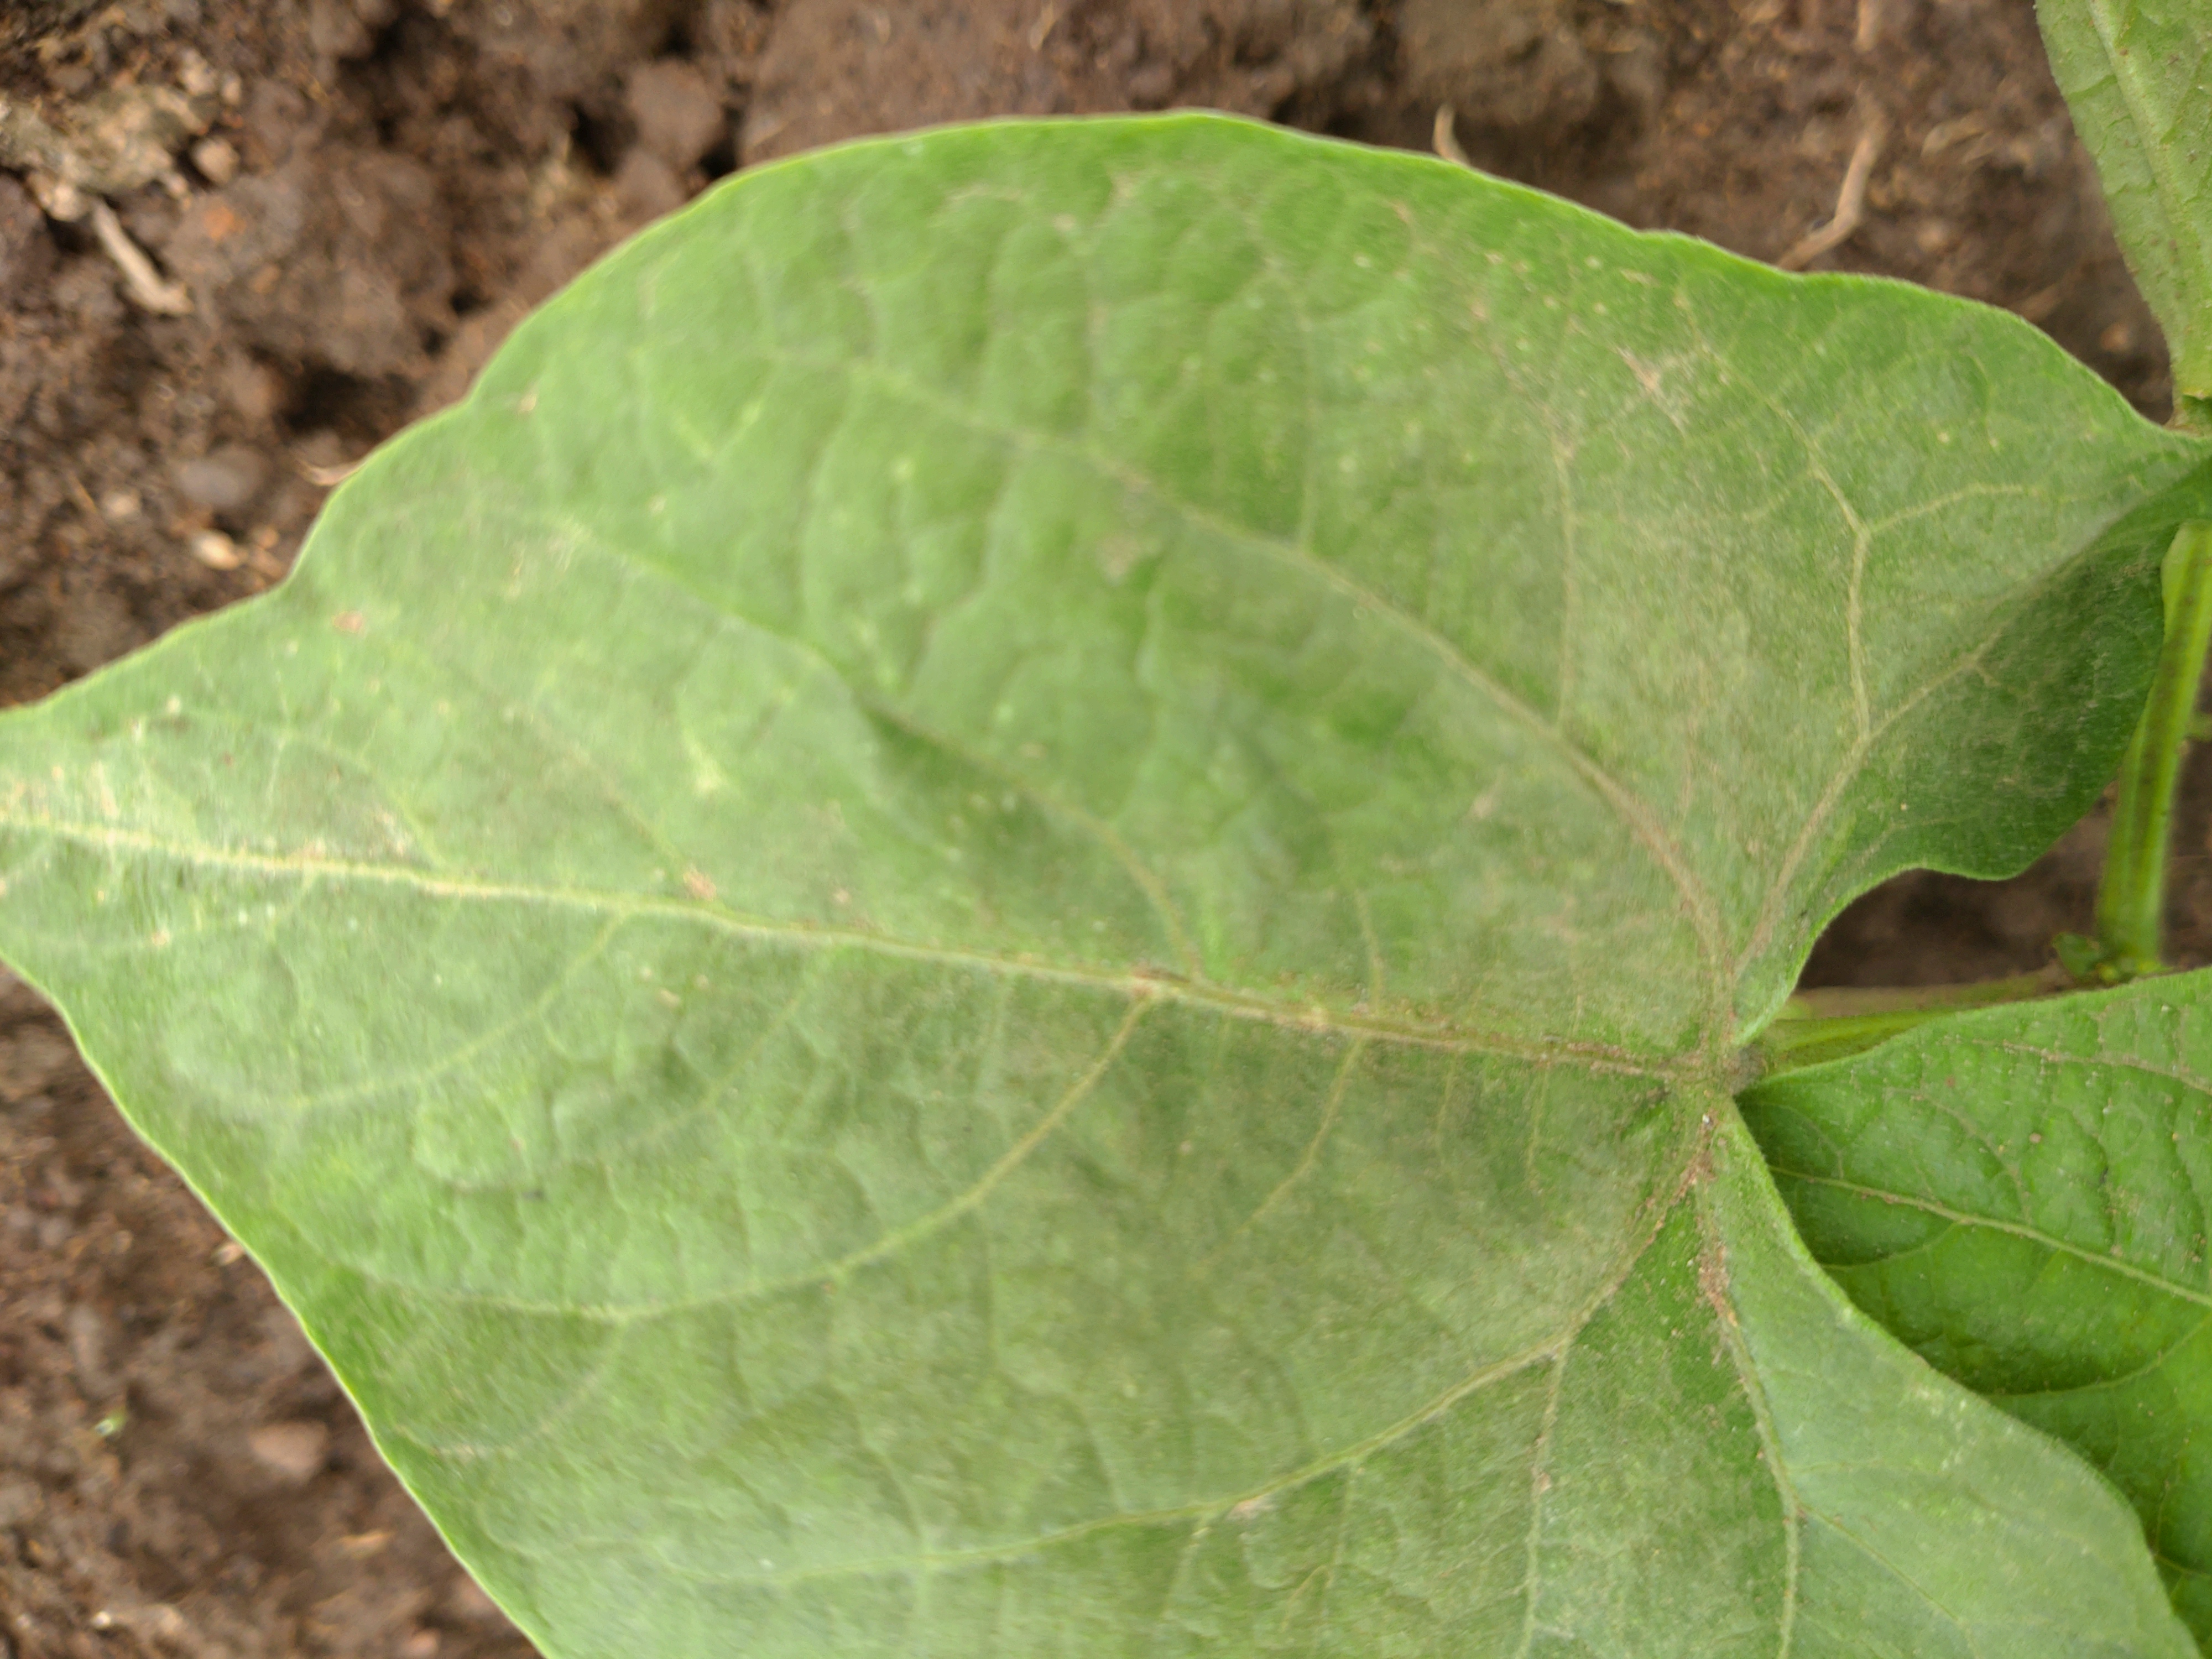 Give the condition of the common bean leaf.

healthy
